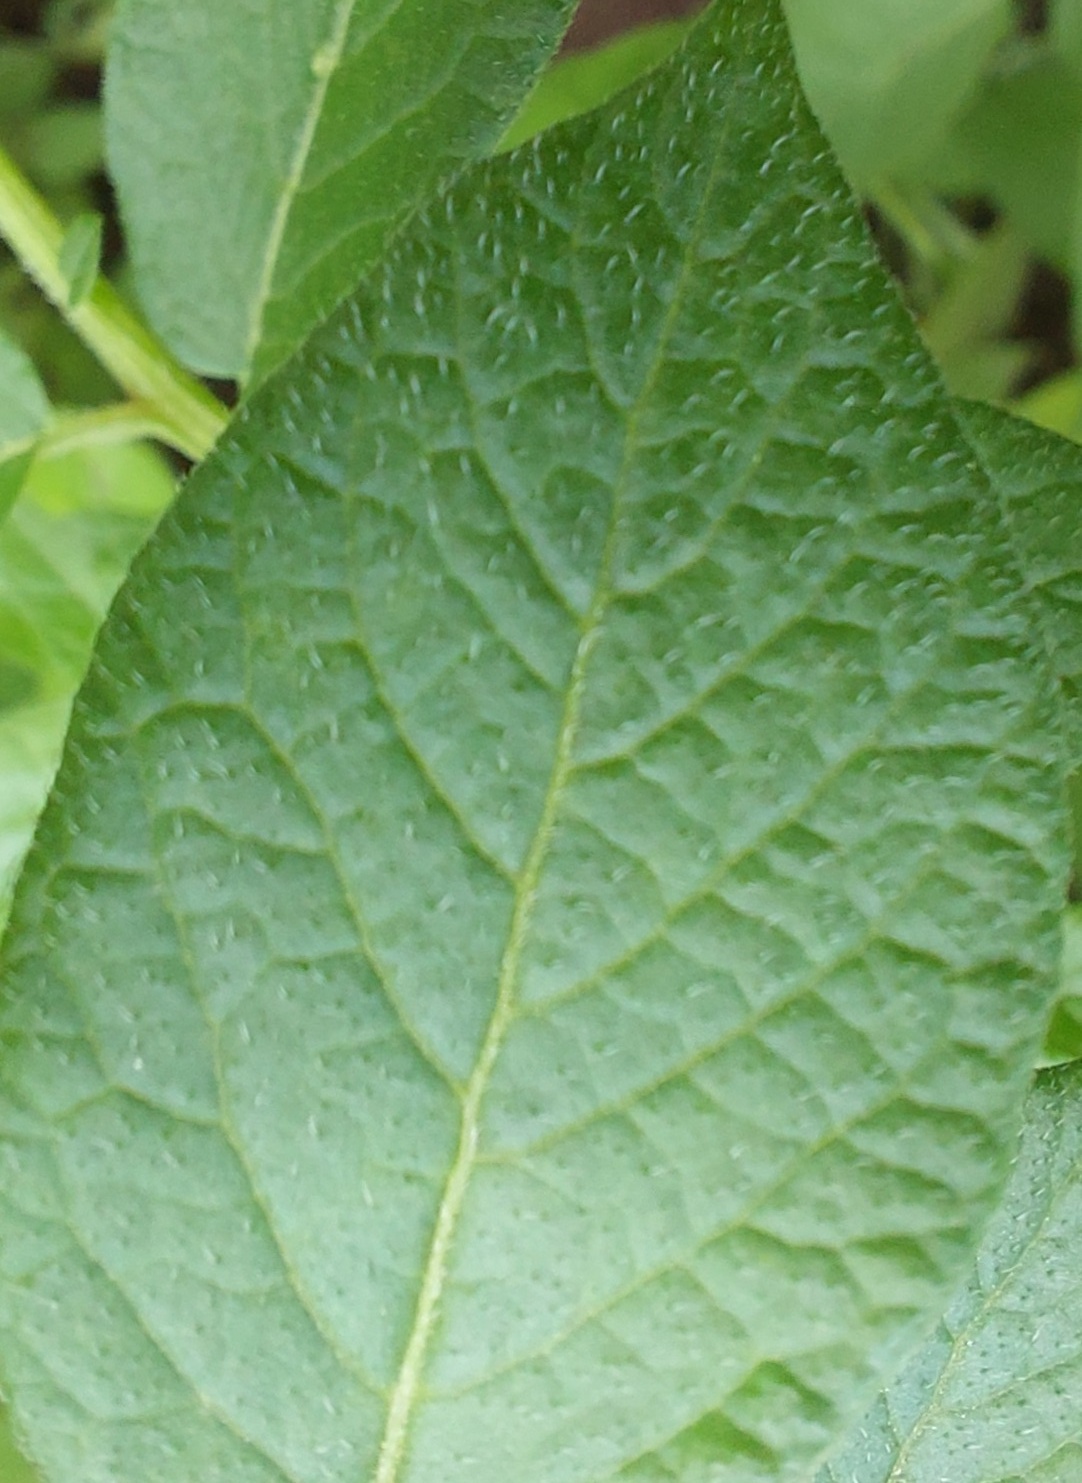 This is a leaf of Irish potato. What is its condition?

healthy
